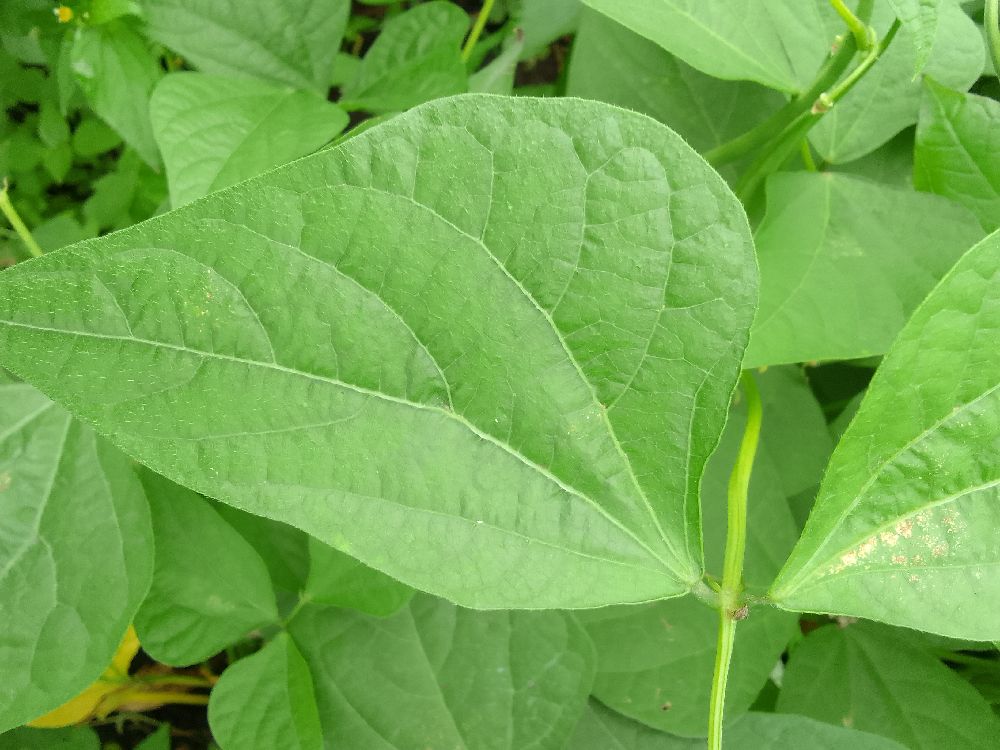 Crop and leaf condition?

common bean, healthy
